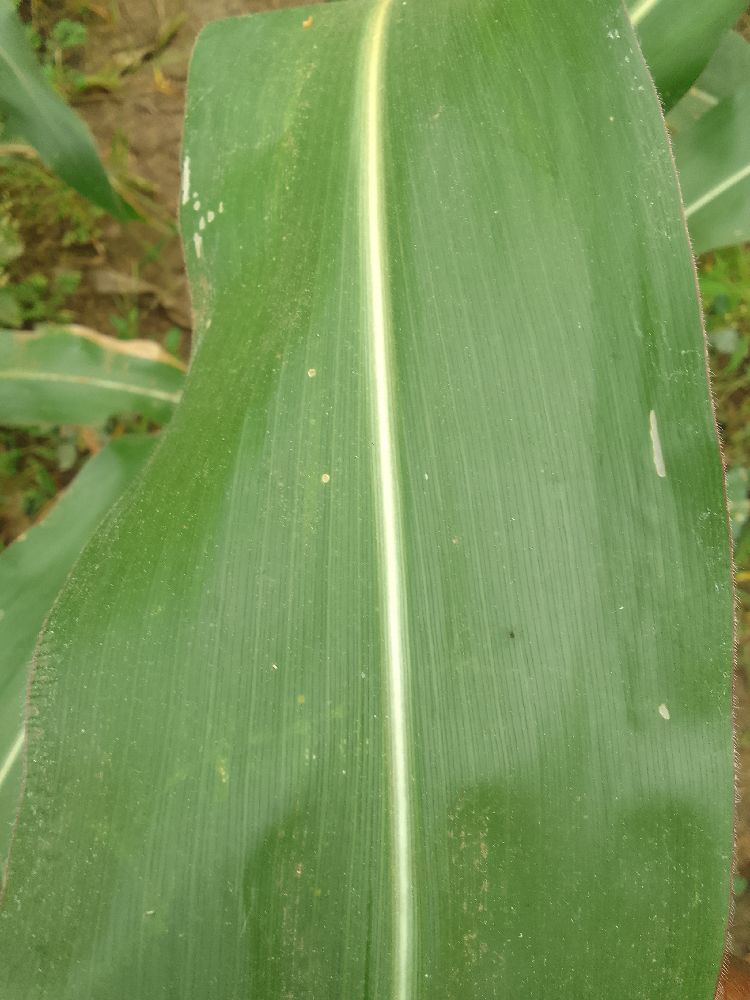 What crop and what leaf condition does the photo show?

maize, healthy
